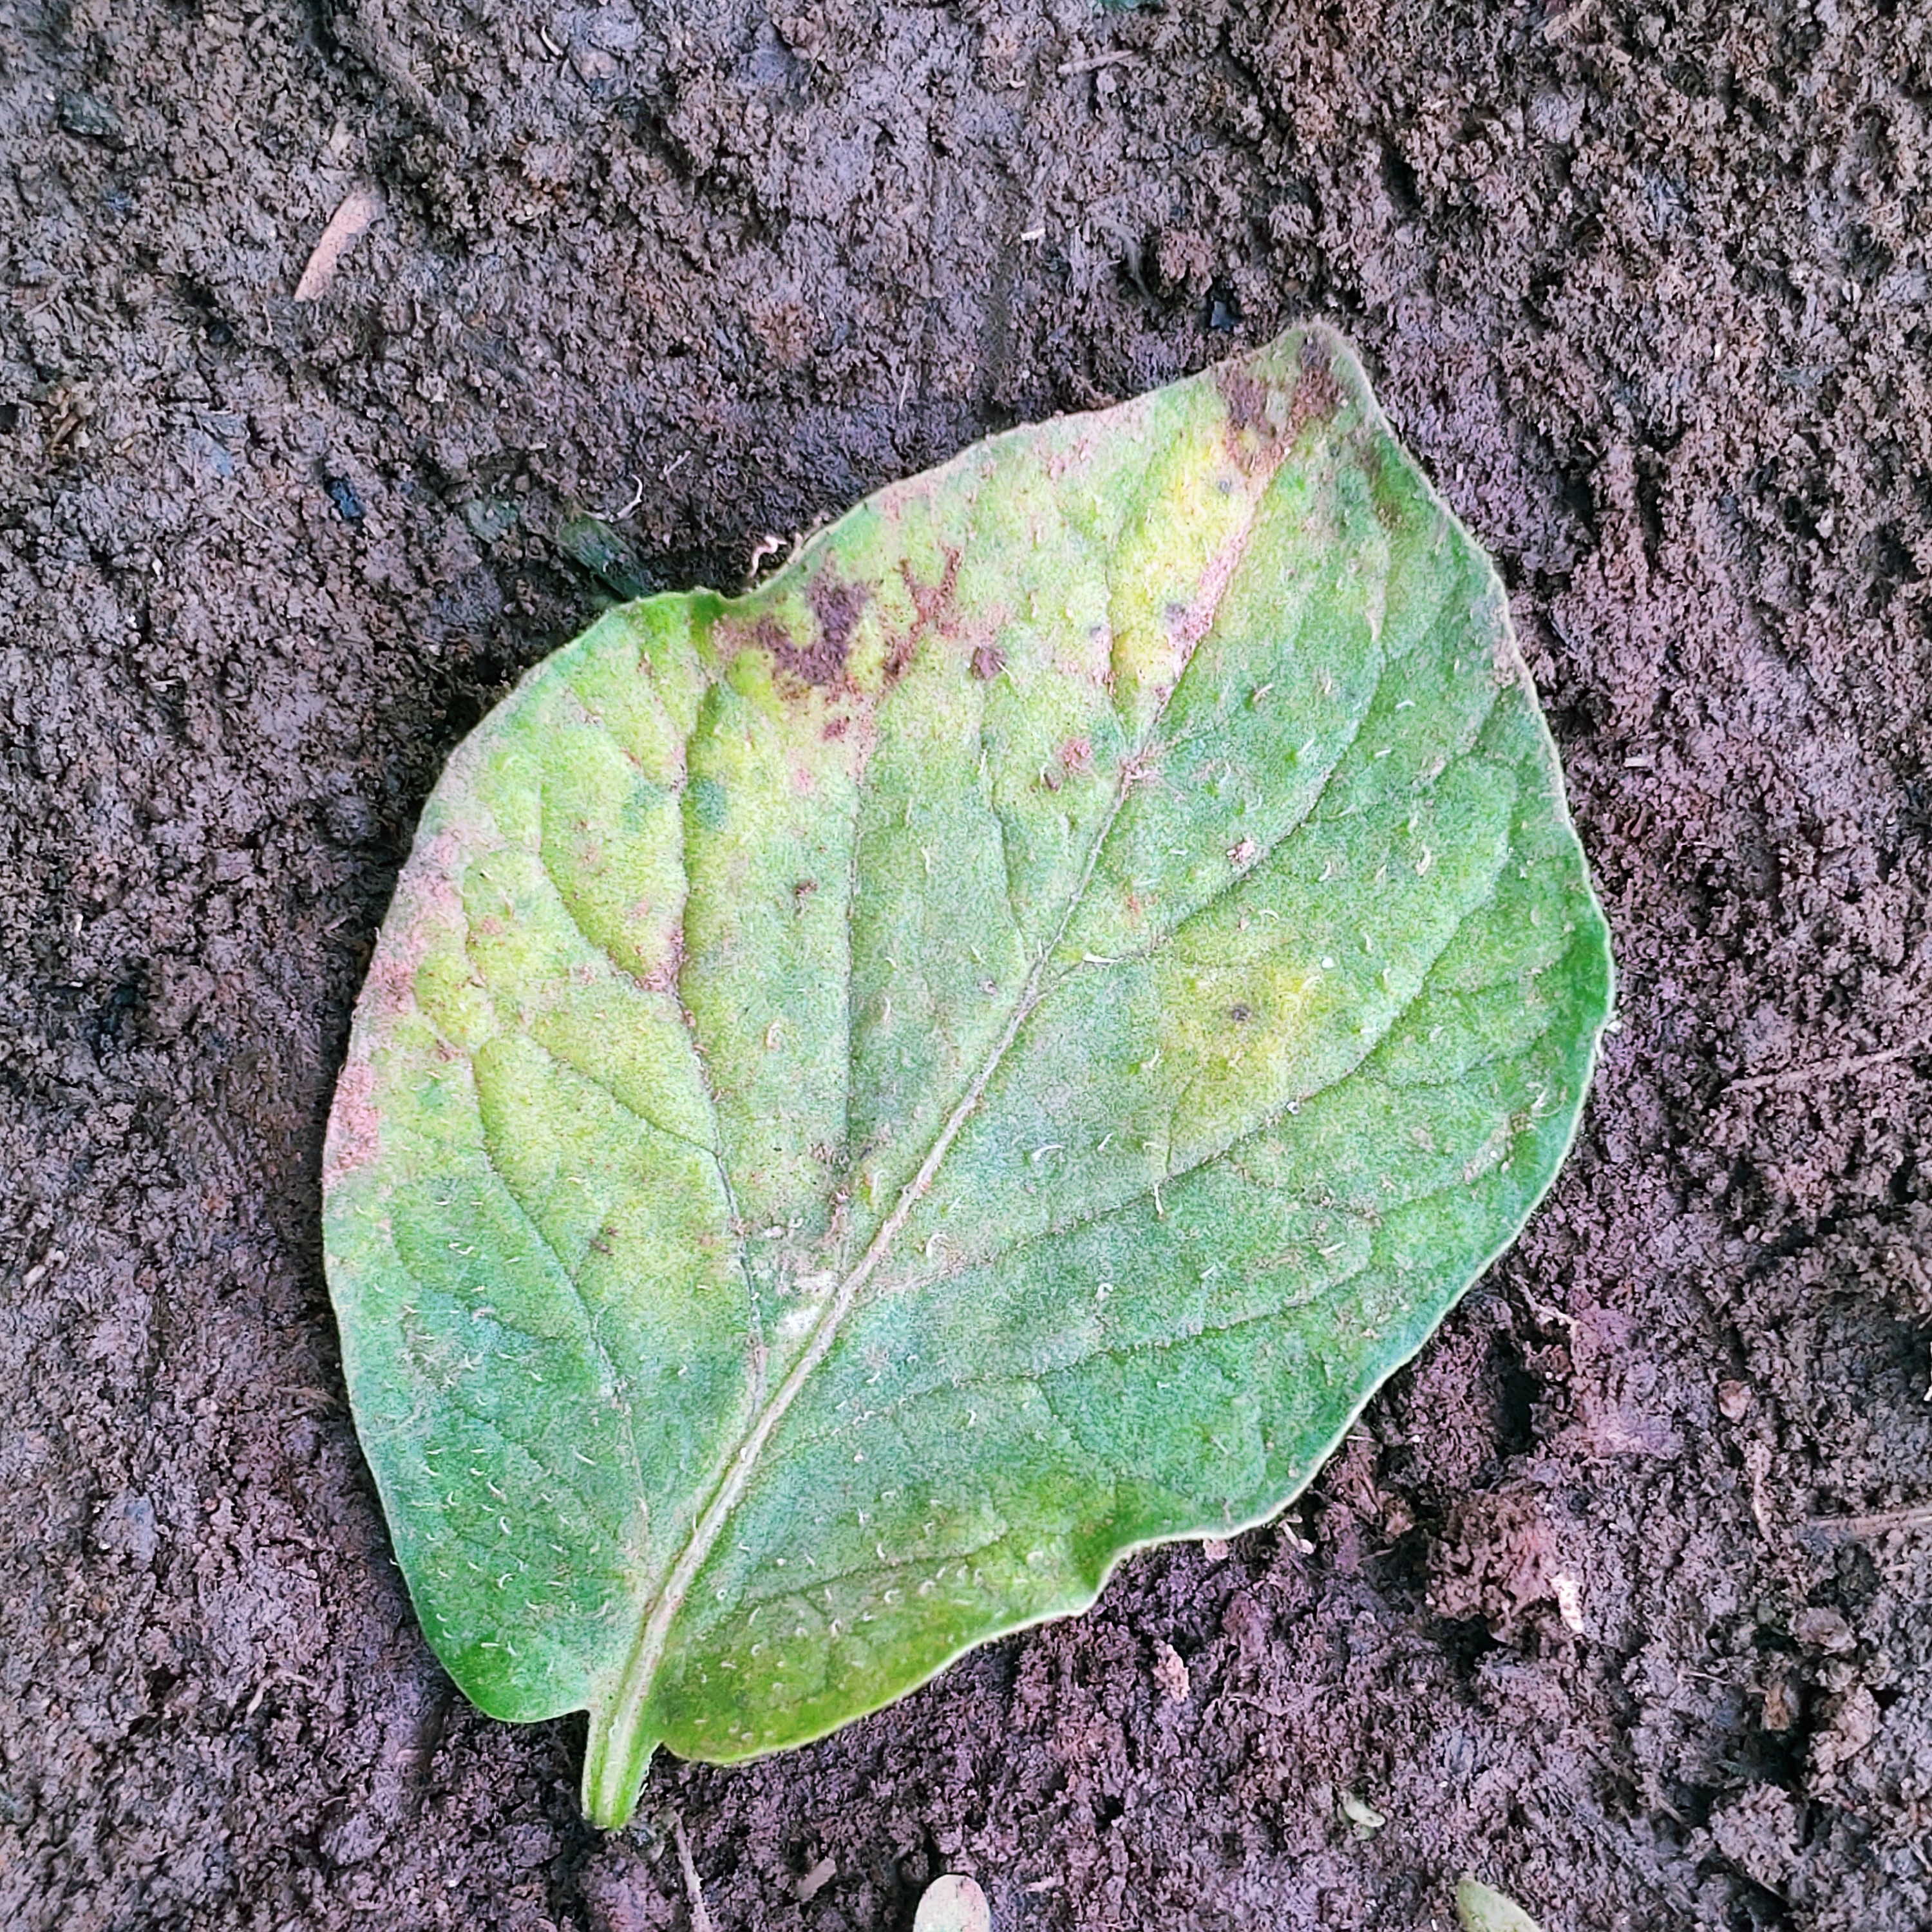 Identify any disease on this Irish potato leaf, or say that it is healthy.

late blight
